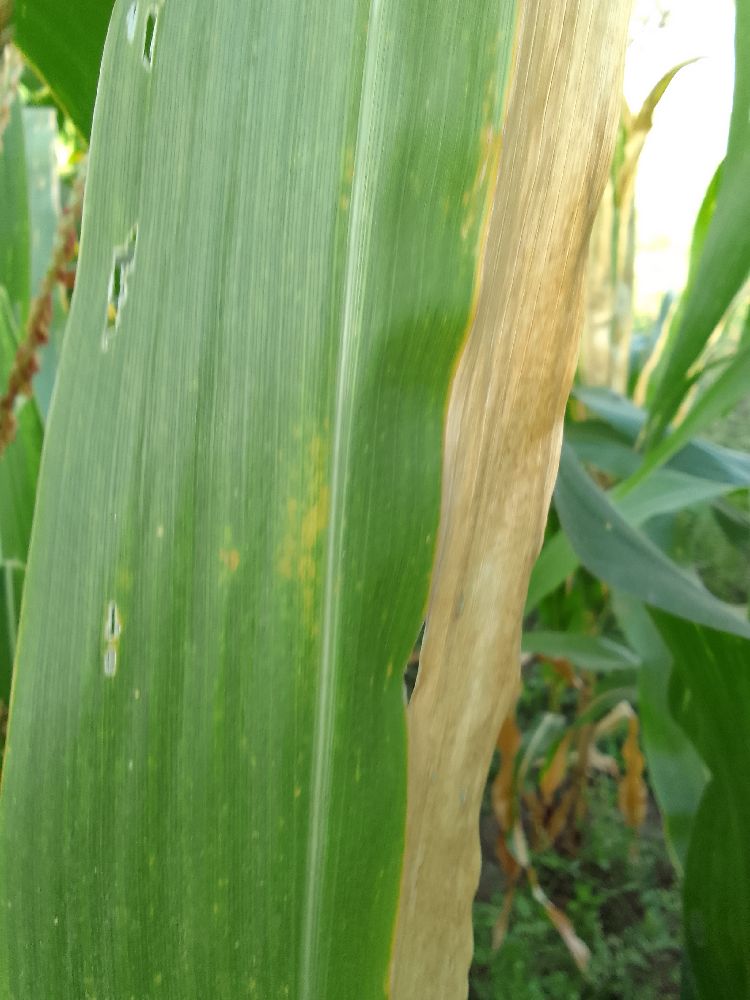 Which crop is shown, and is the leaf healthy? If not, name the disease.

maize, maize lethal necrosis
